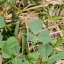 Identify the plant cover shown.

unstructured weed
